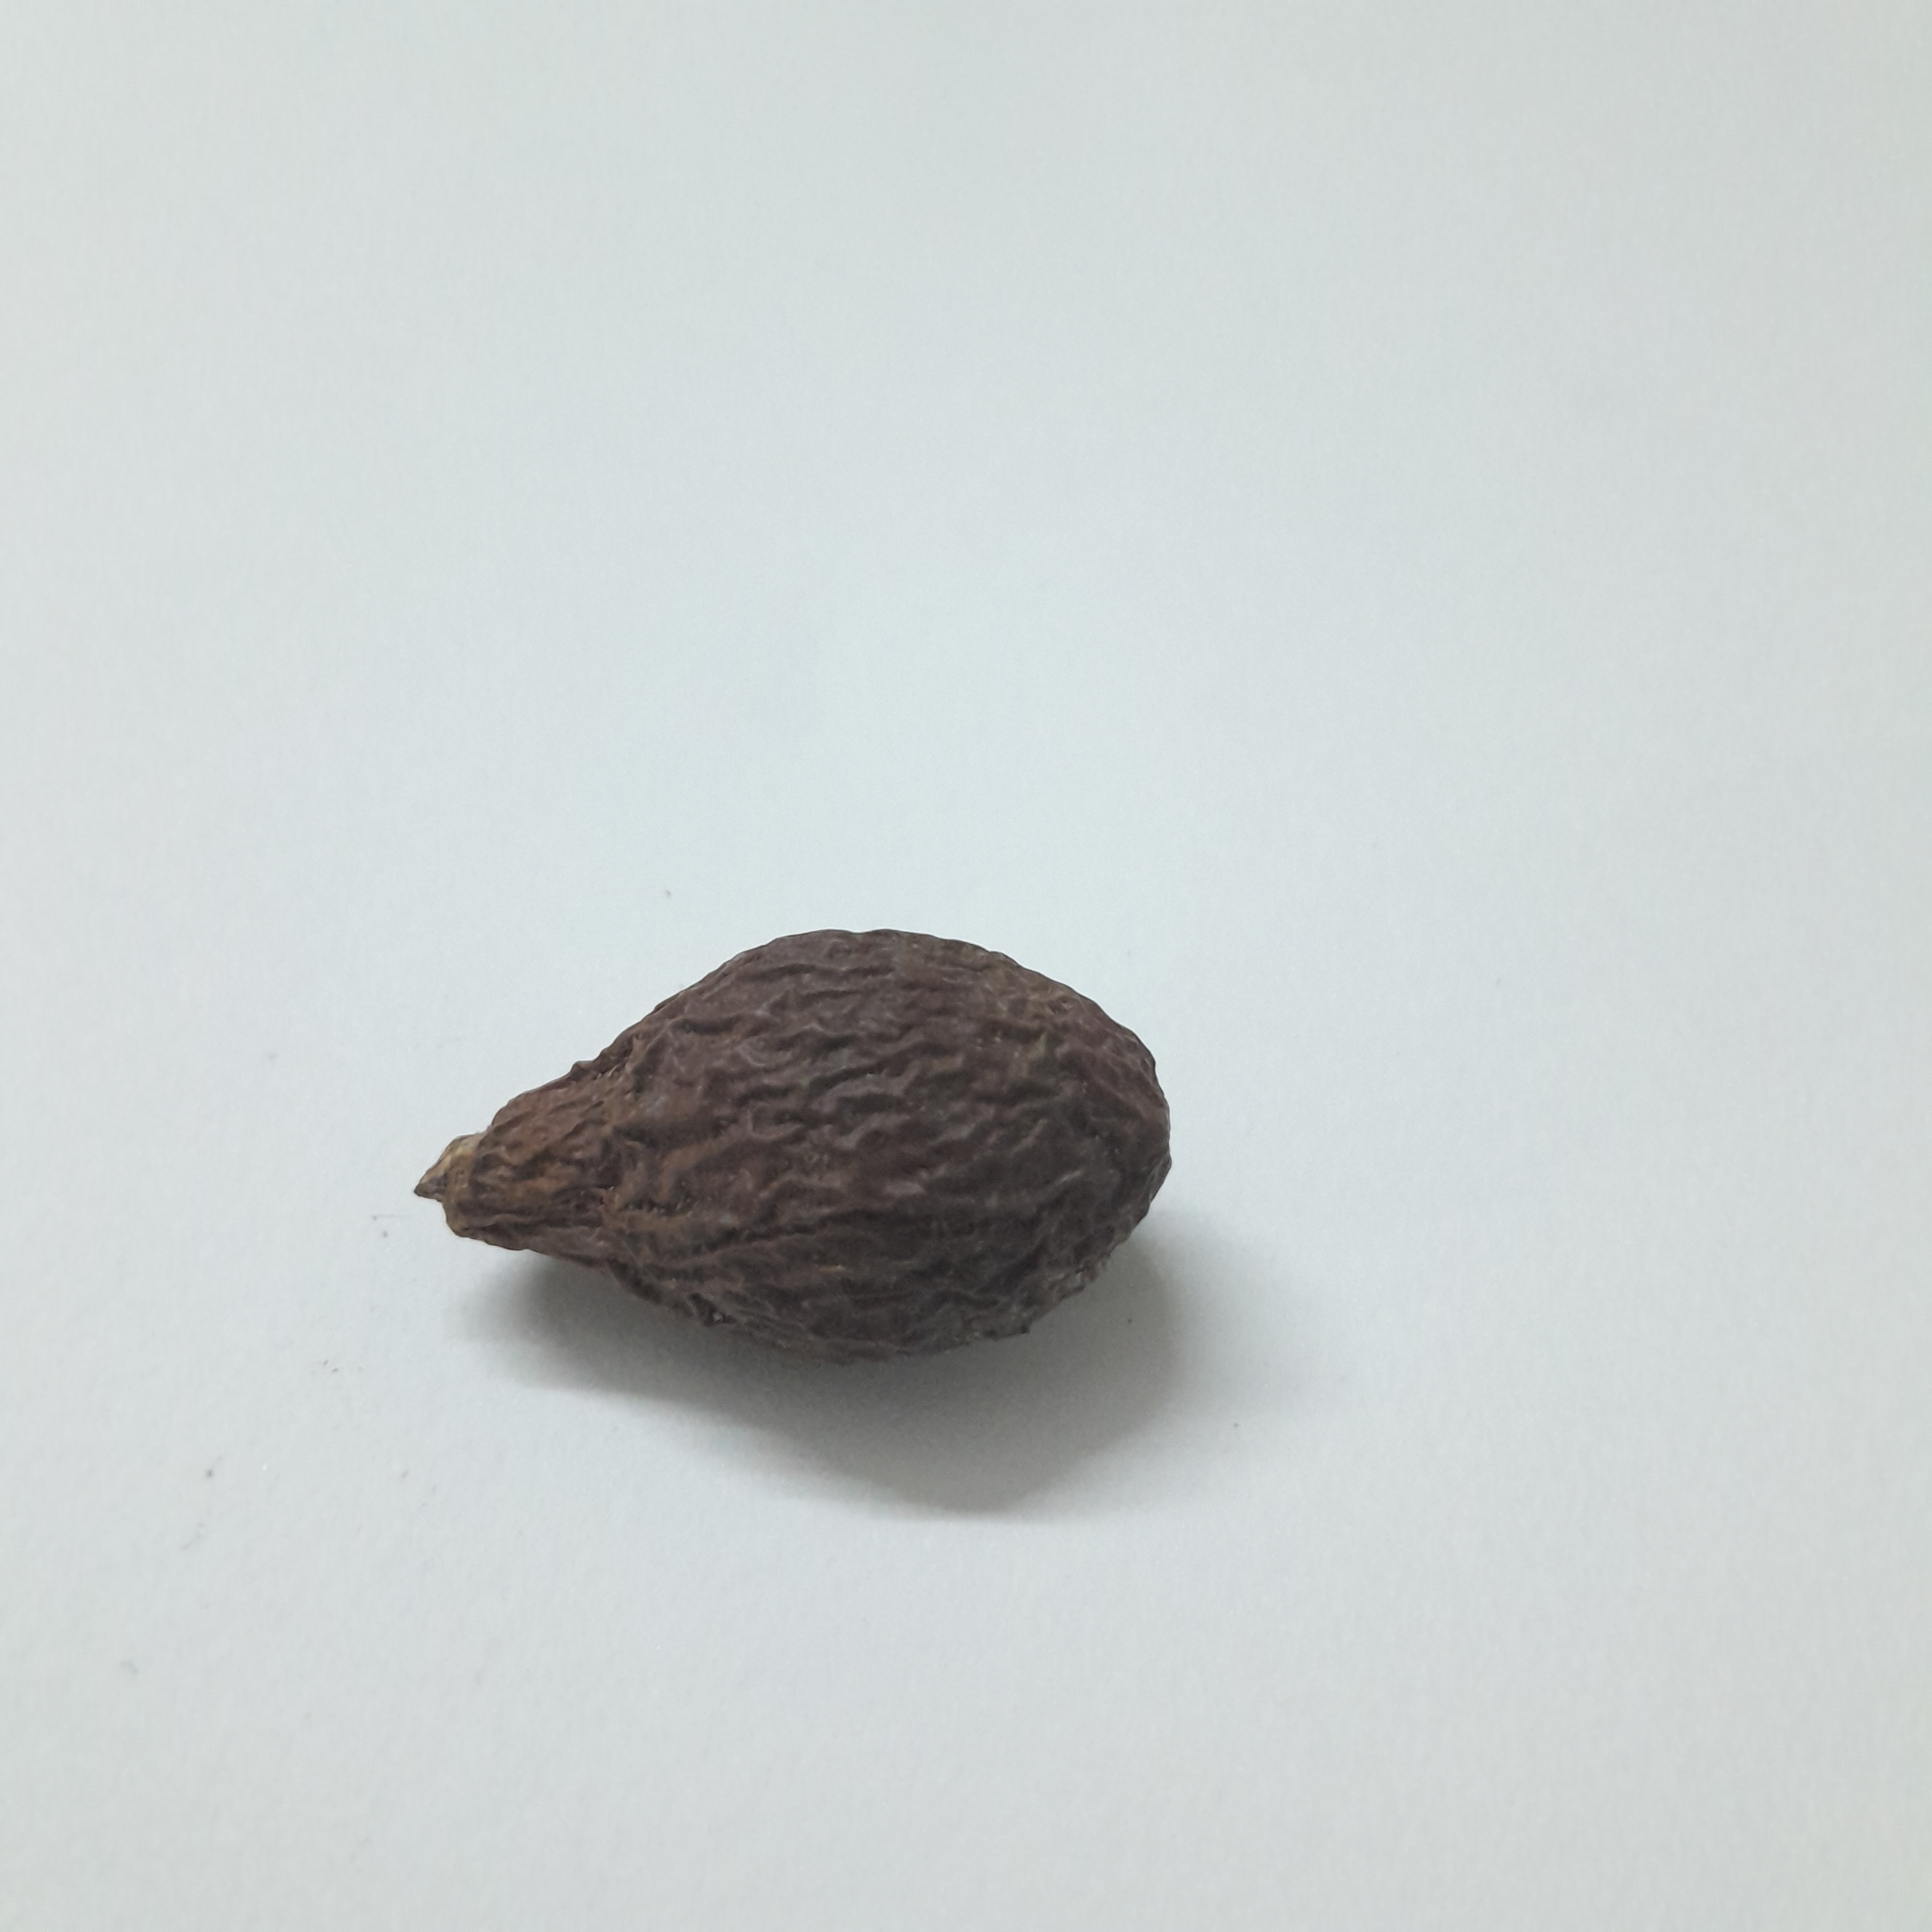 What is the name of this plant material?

niranjanphal
